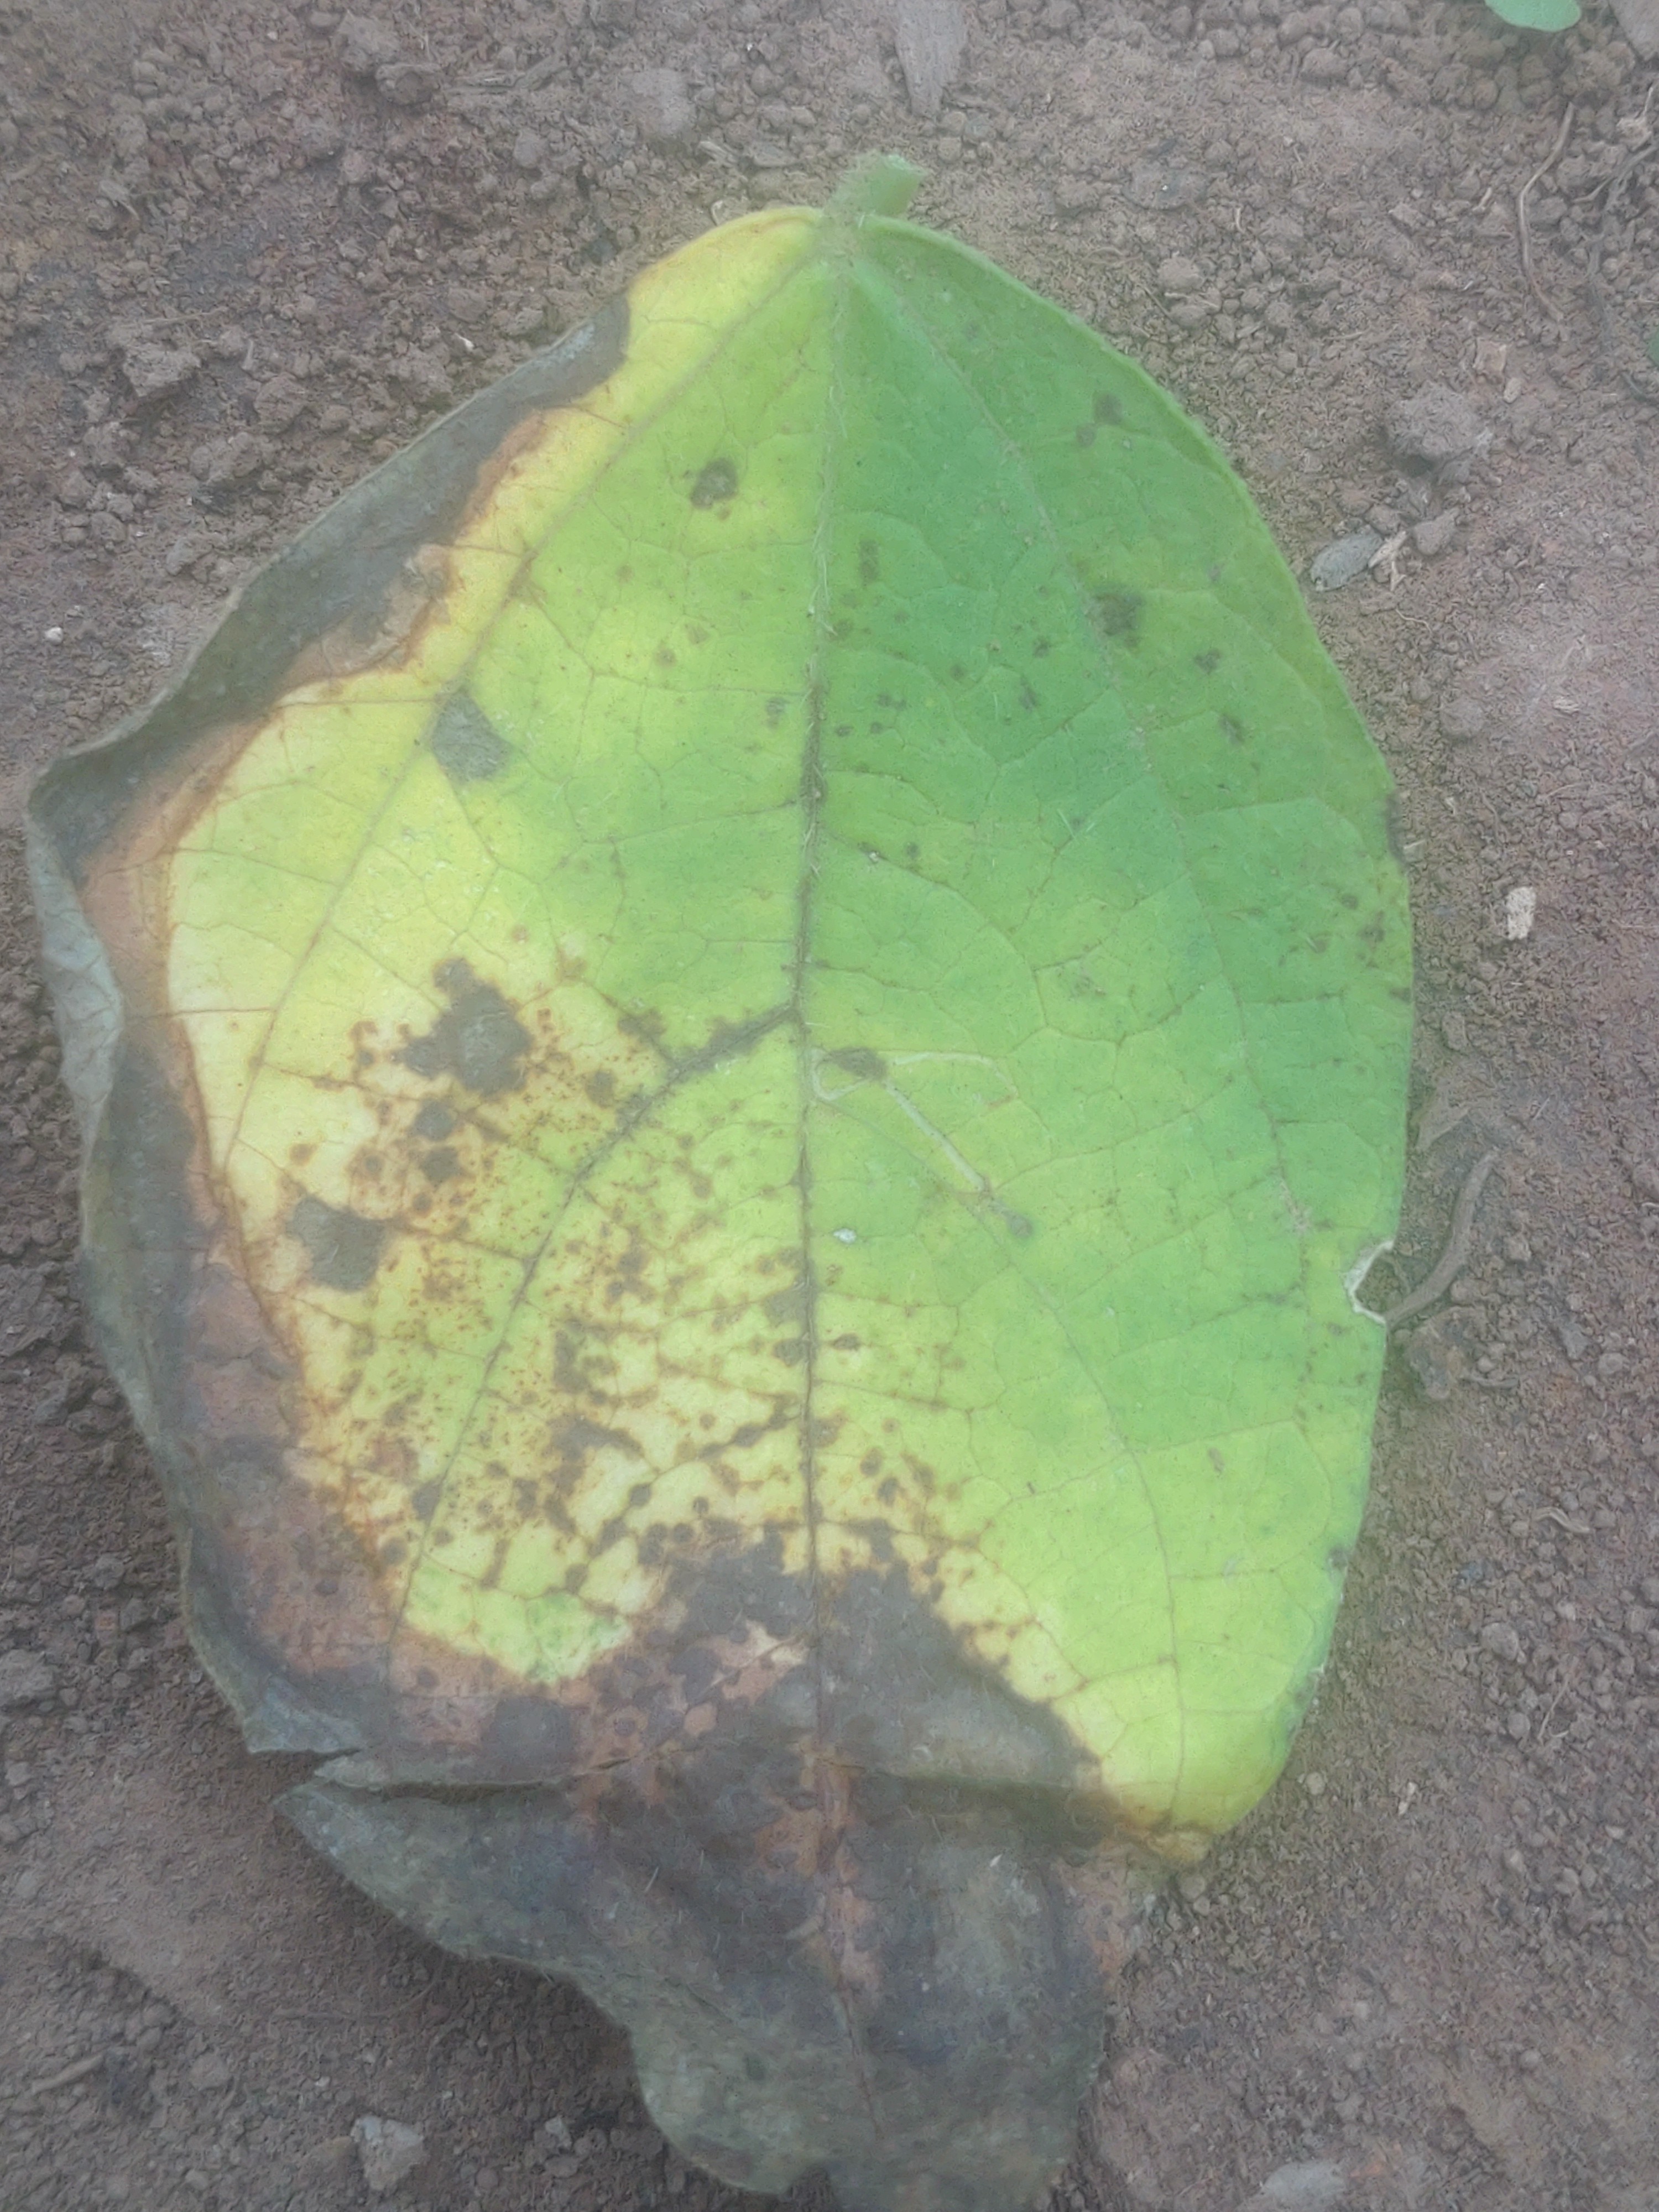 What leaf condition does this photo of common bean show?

anthracnose
